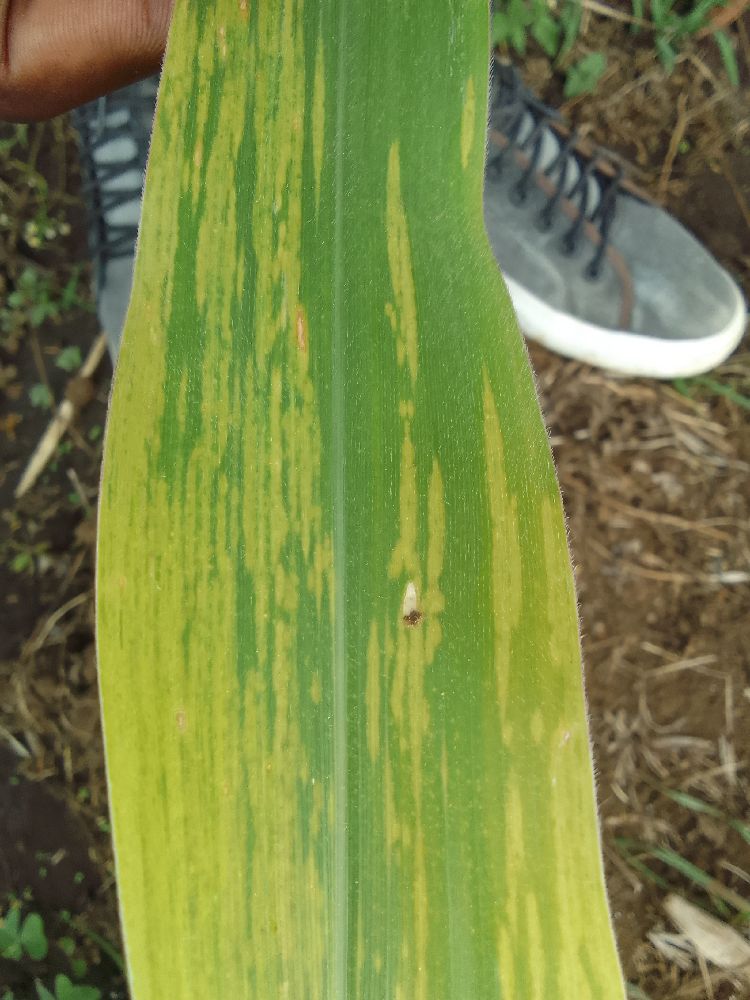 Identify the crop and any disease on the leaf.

maize, maize lethal necrosis
